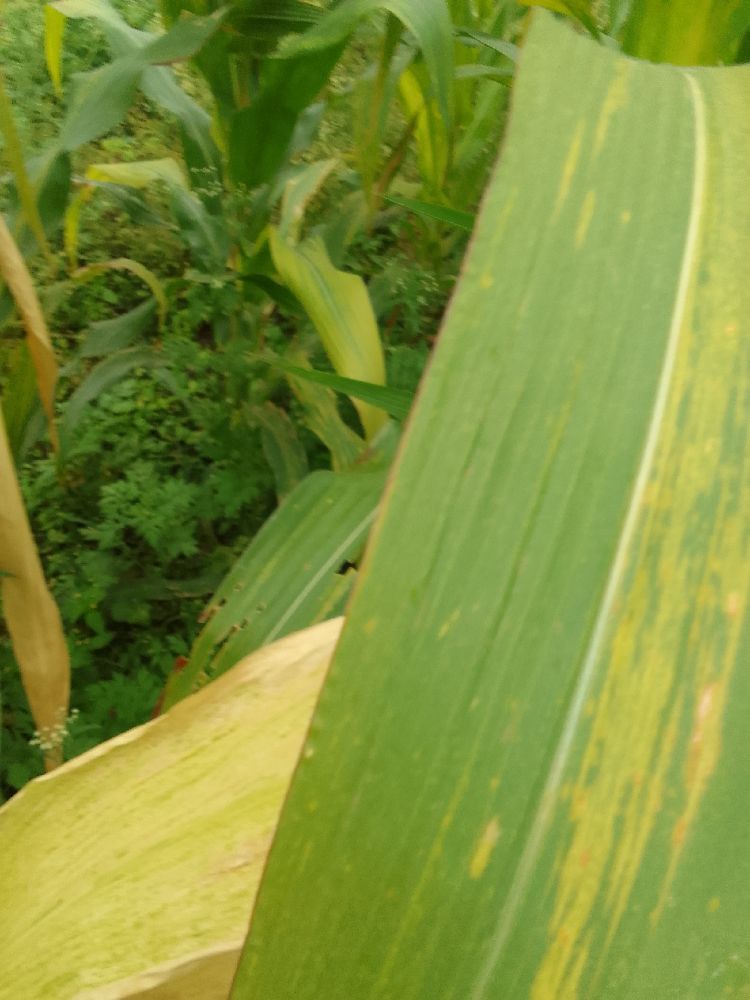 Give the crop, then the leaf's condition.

maize, maize lethal necrosis
